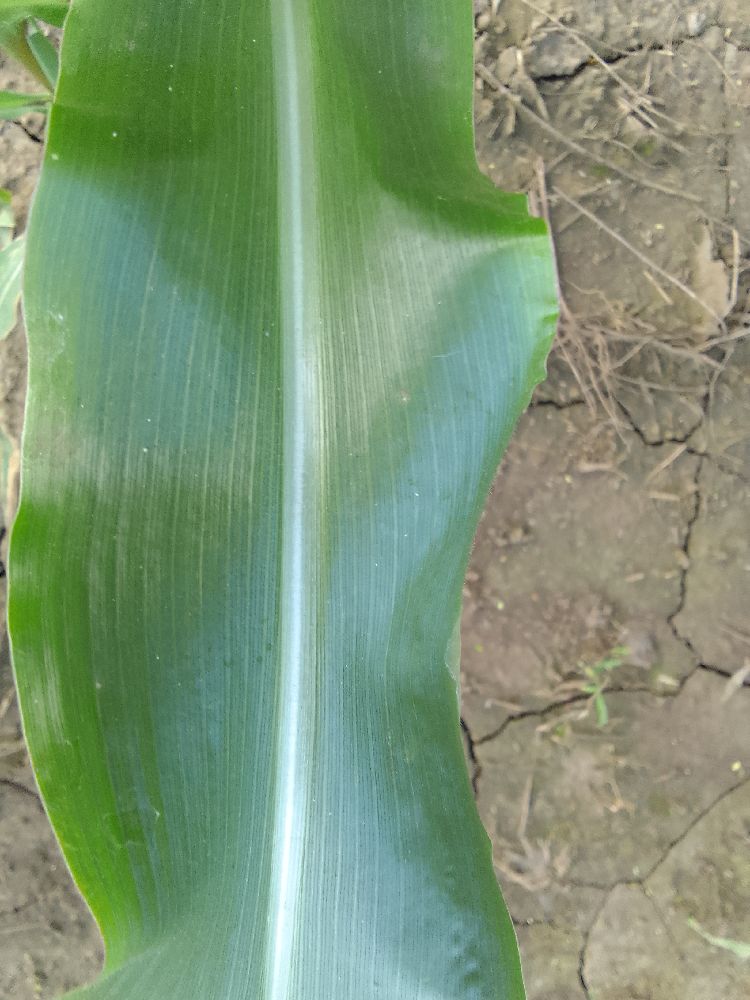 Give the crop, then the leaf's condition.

maize, healthy
